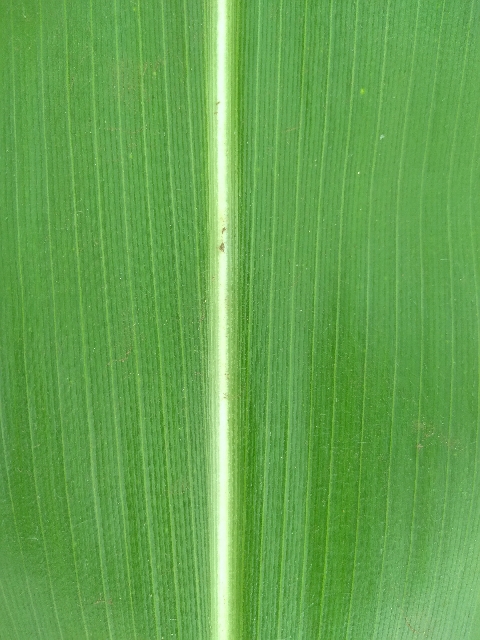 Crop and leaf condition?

maize, healthy
